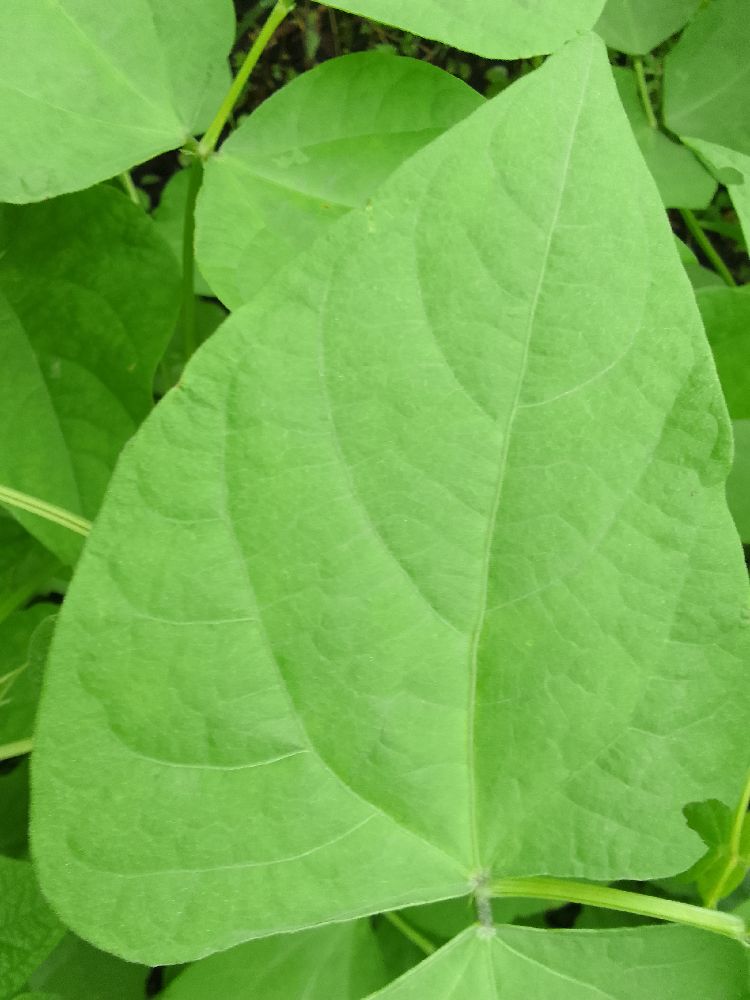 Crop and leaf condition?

common bean, healthy
